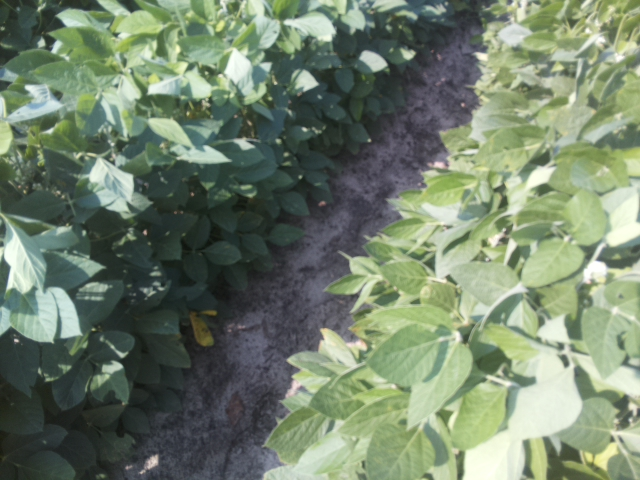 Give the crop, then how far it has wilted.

soybean, leaflets folding inward at secondary pulvinus with no turgor loss in leaflets or petioles
